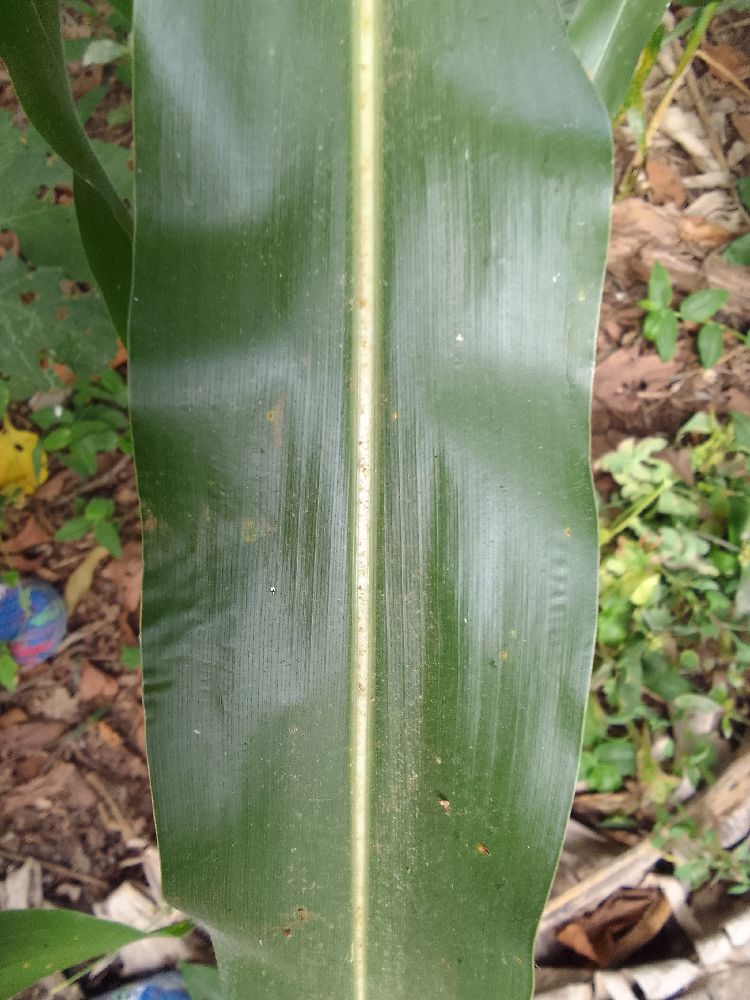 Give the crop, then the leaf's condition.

maize, healthy
